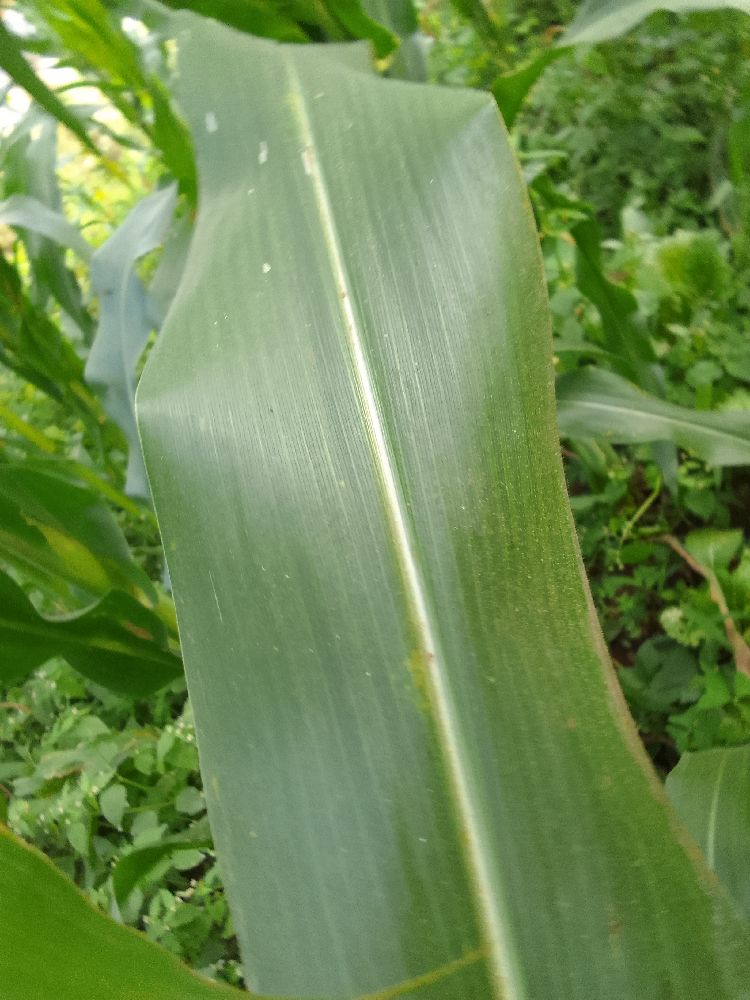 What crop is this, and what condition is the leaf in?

maize, healthy
